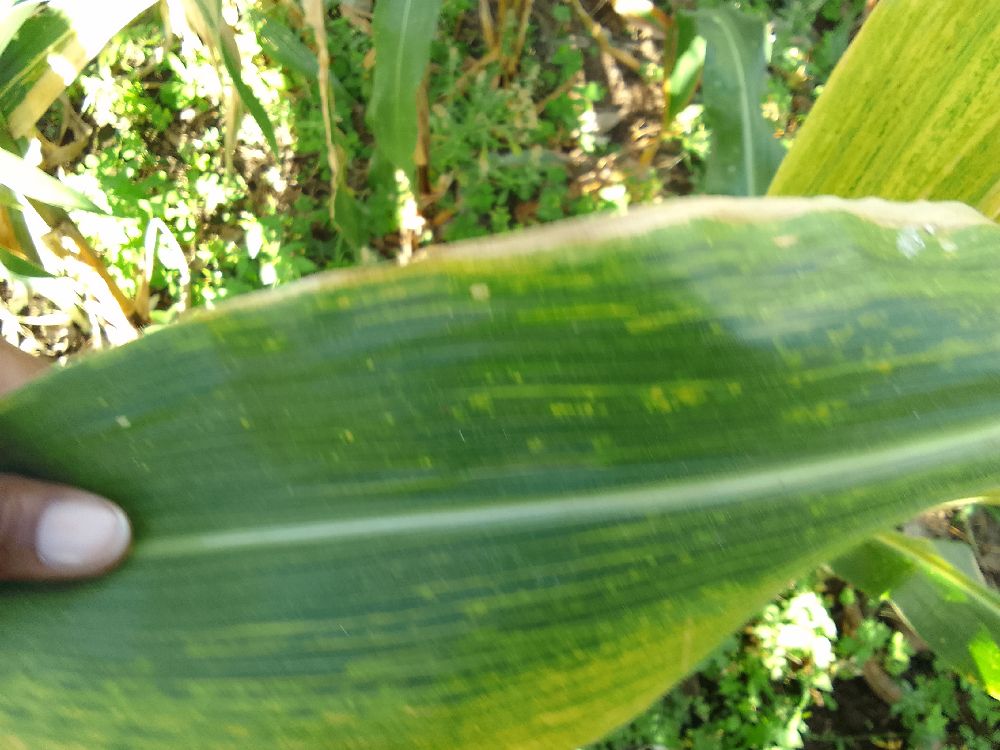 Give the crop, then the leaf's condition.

maize, maize lethal necrosis
